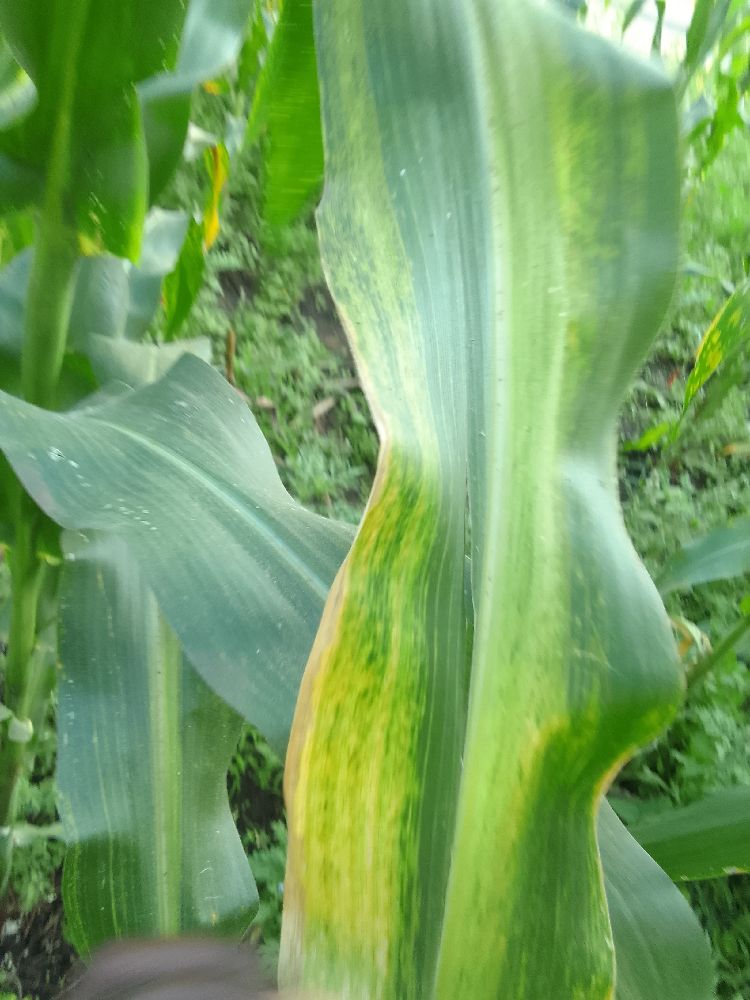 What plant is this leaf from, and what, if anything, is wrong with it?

maize, maize lethal necrosis
